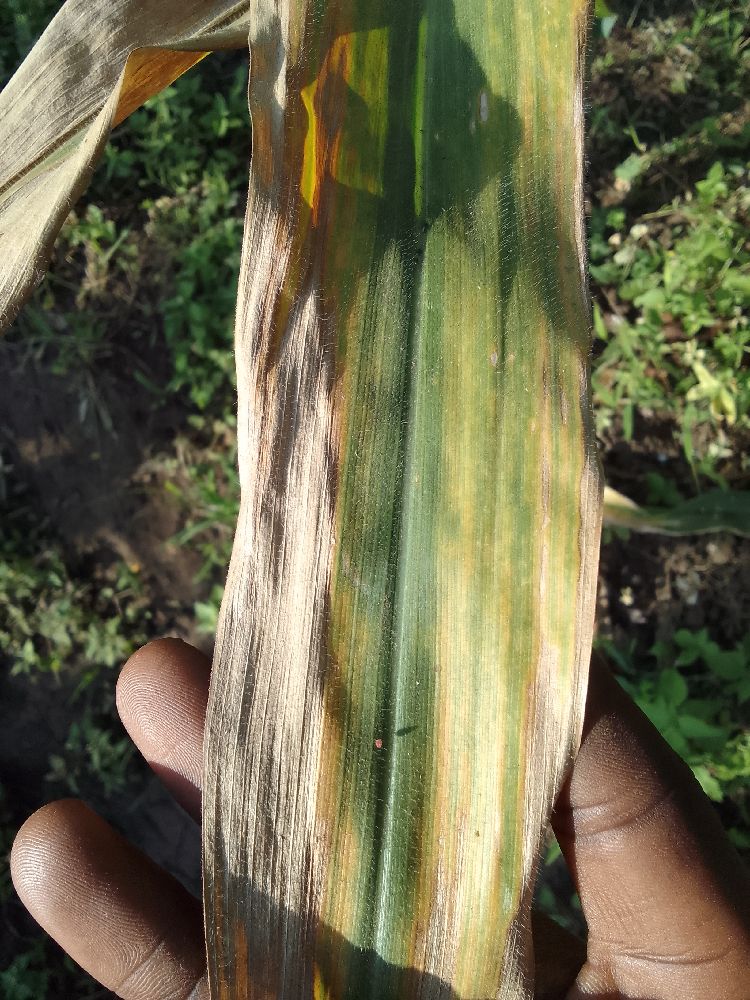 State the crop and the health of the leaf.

maize, maize lethal necrosis
